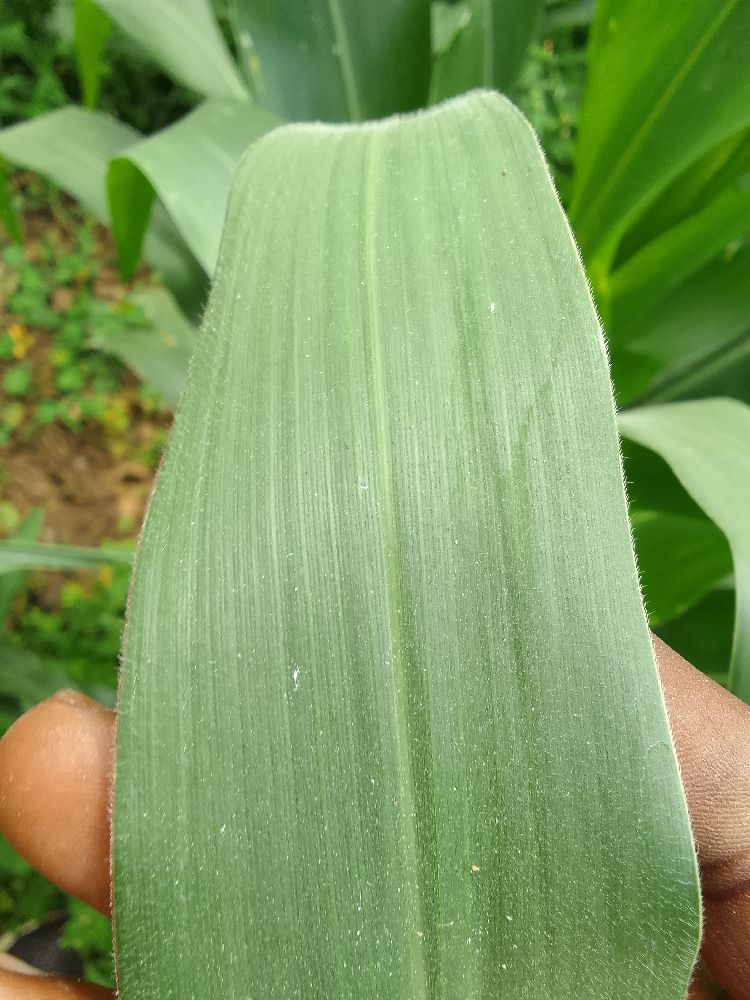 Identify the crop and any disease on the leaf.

maize, healthy
